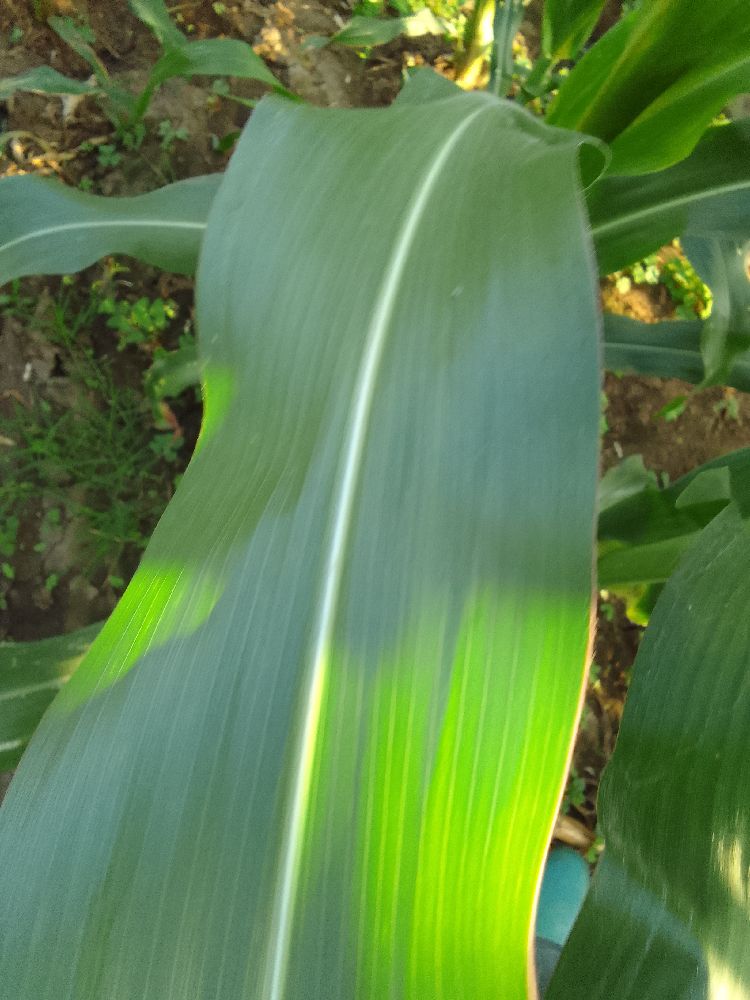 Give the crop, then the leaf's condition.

maize, healthy
